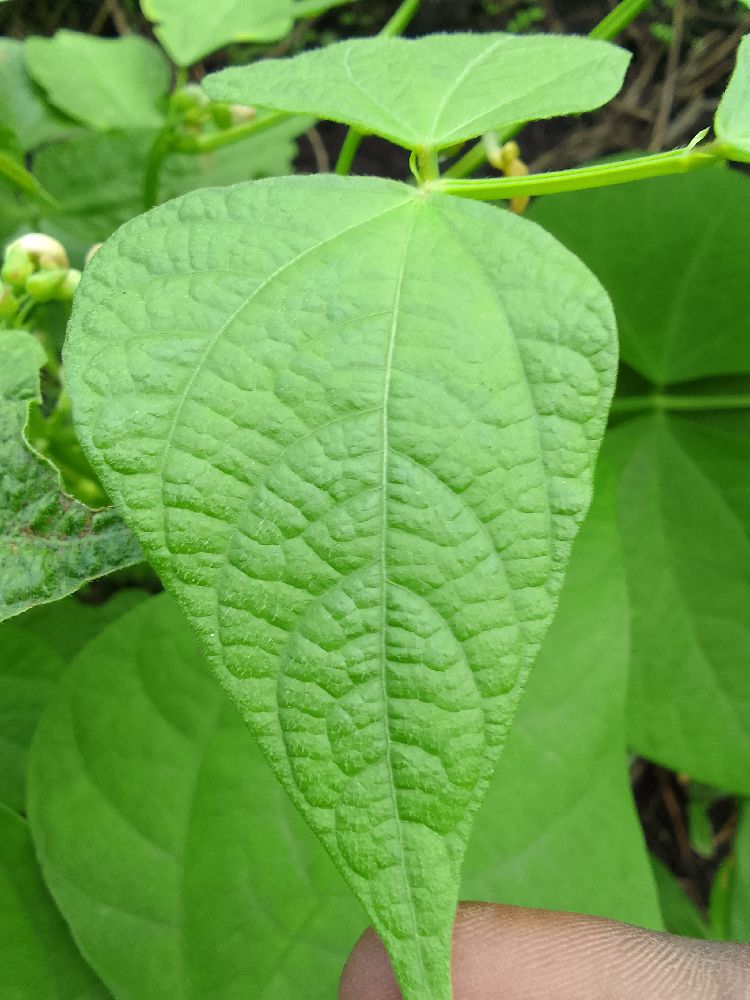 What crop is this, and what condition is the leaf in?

common bean, healthy
